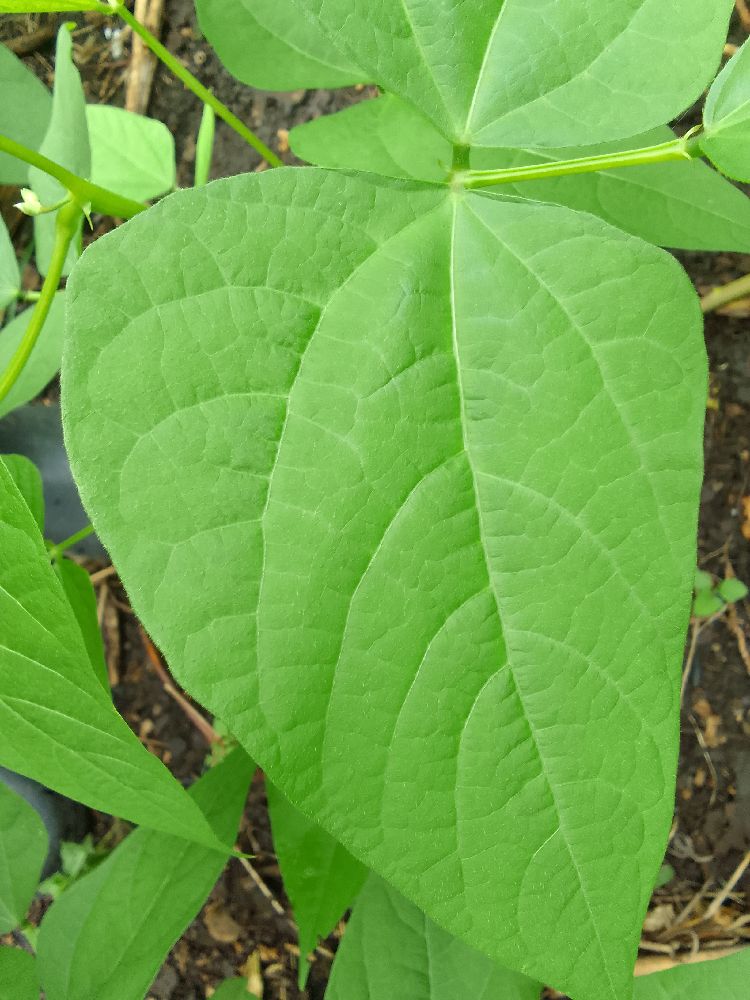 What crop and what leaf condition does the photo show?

common bean, healthy
